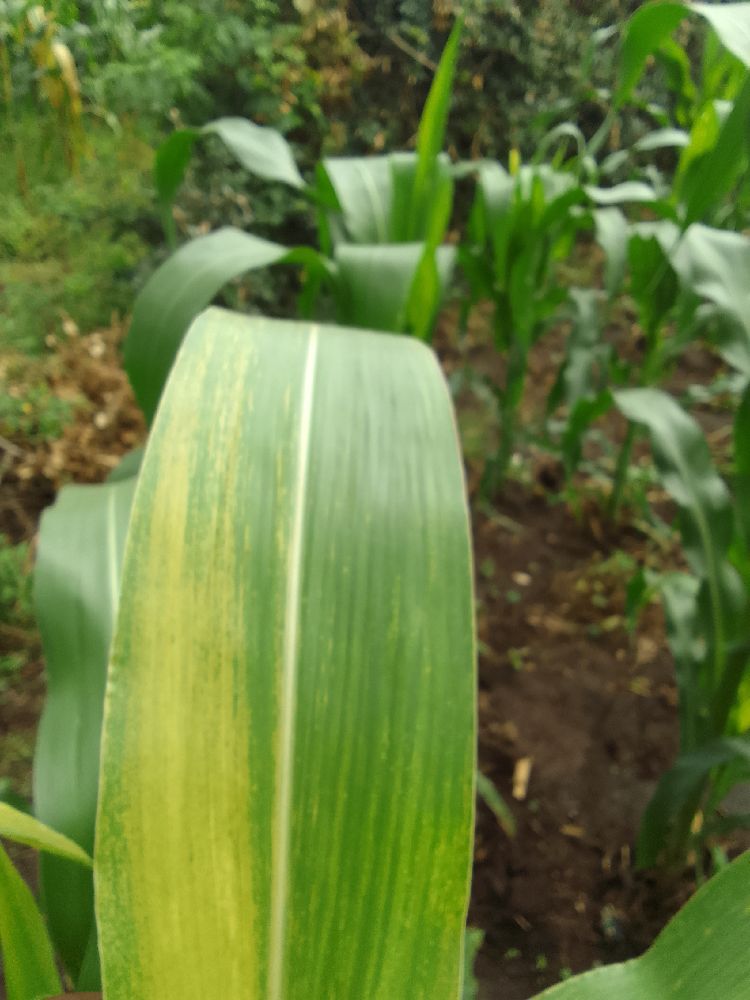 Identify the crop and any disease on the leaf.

maize, maize lethal necrosis
